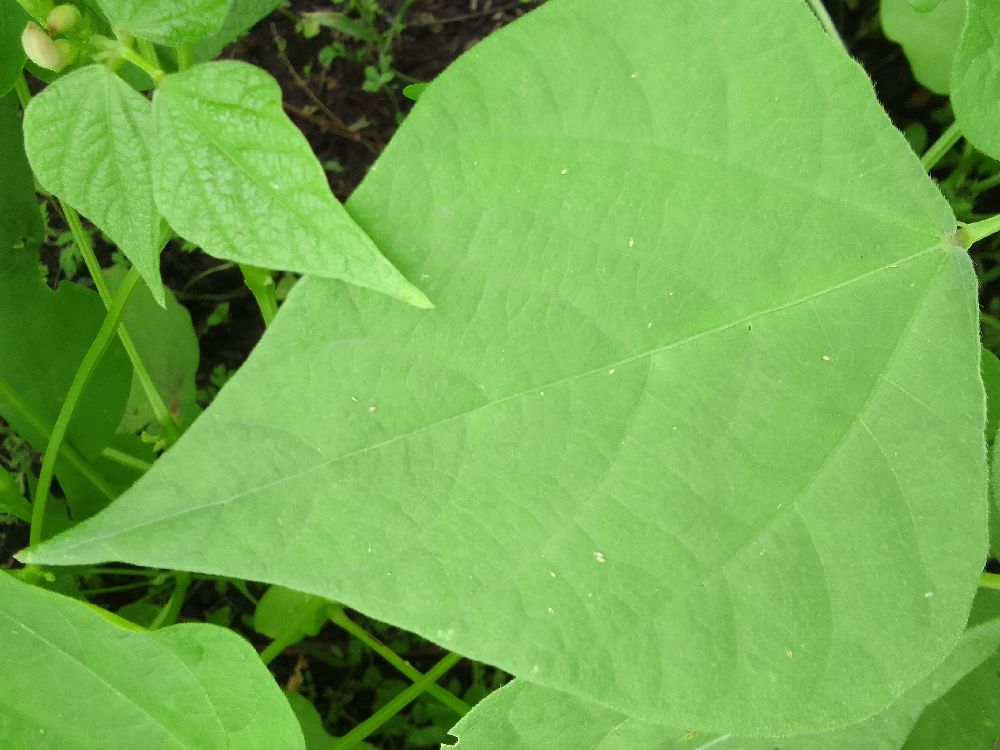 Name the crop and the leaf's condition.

common bean, healthy
